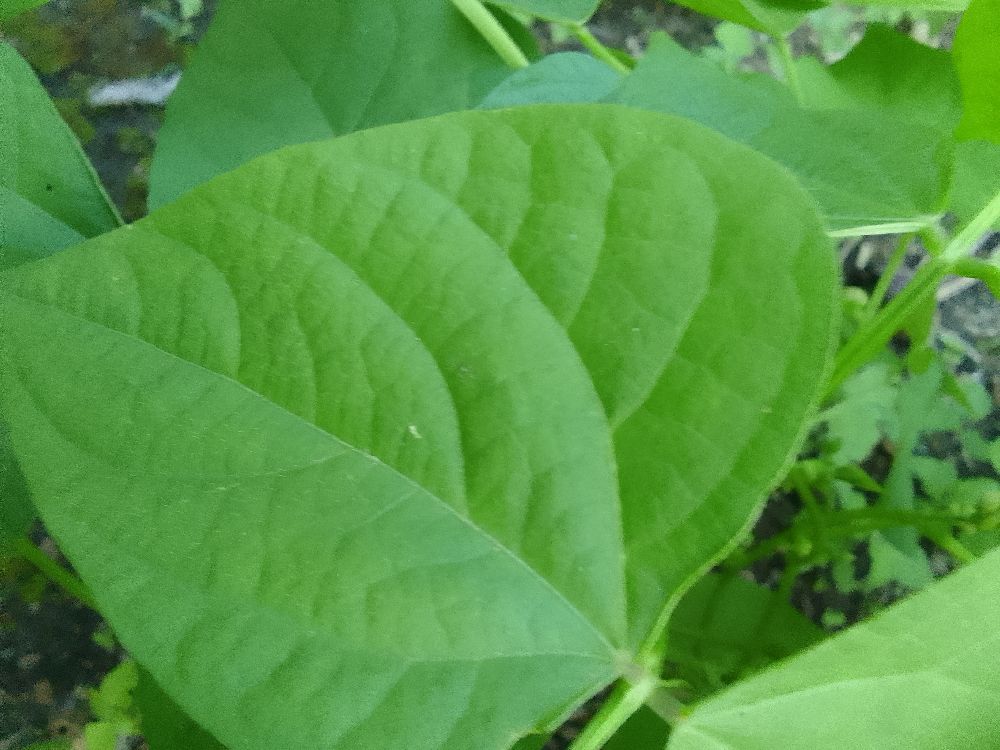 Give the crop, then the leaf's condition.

common bean, healthy
